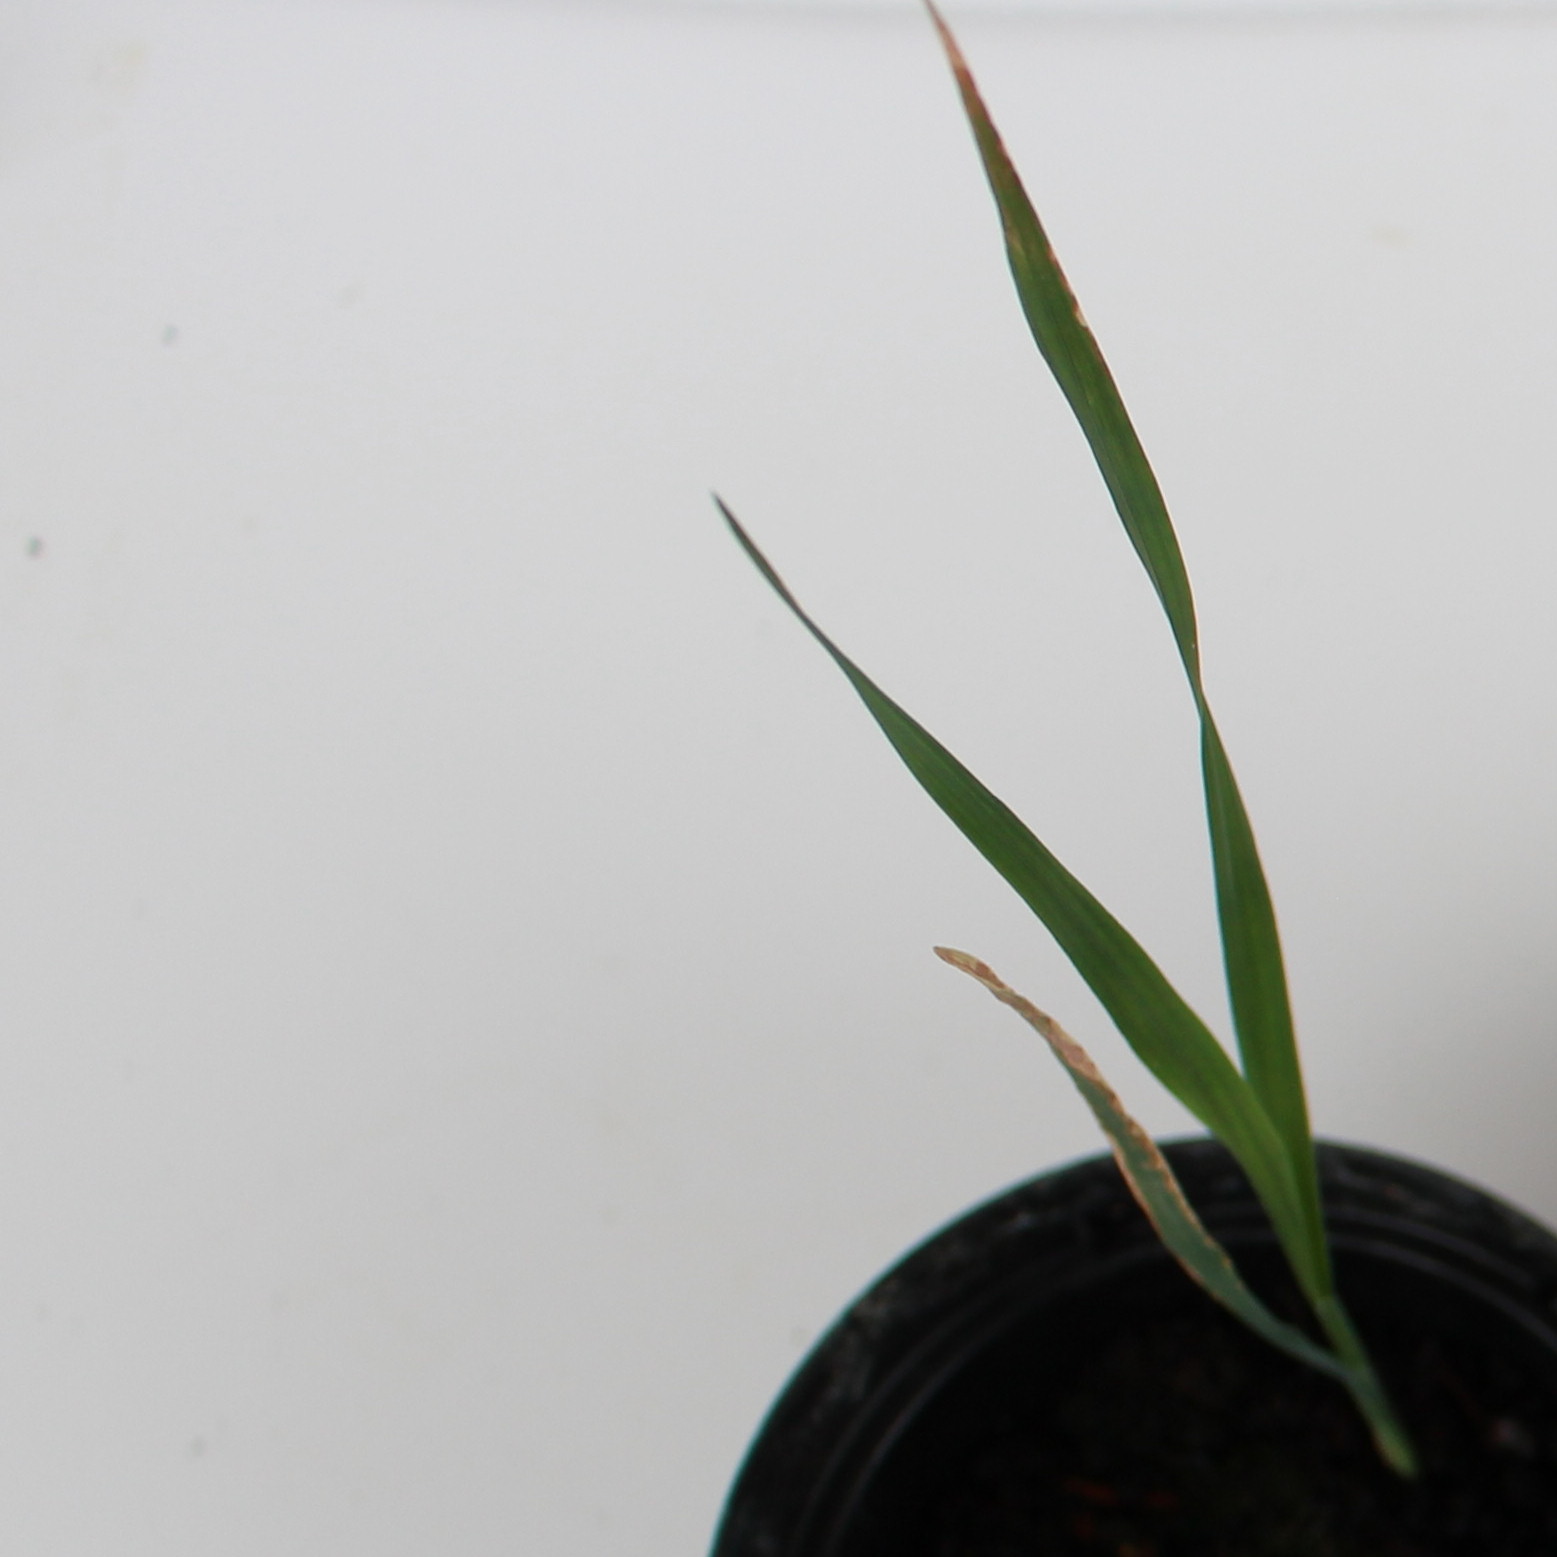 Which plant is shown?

Avena sterilis
